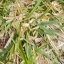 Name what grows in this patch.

grass
